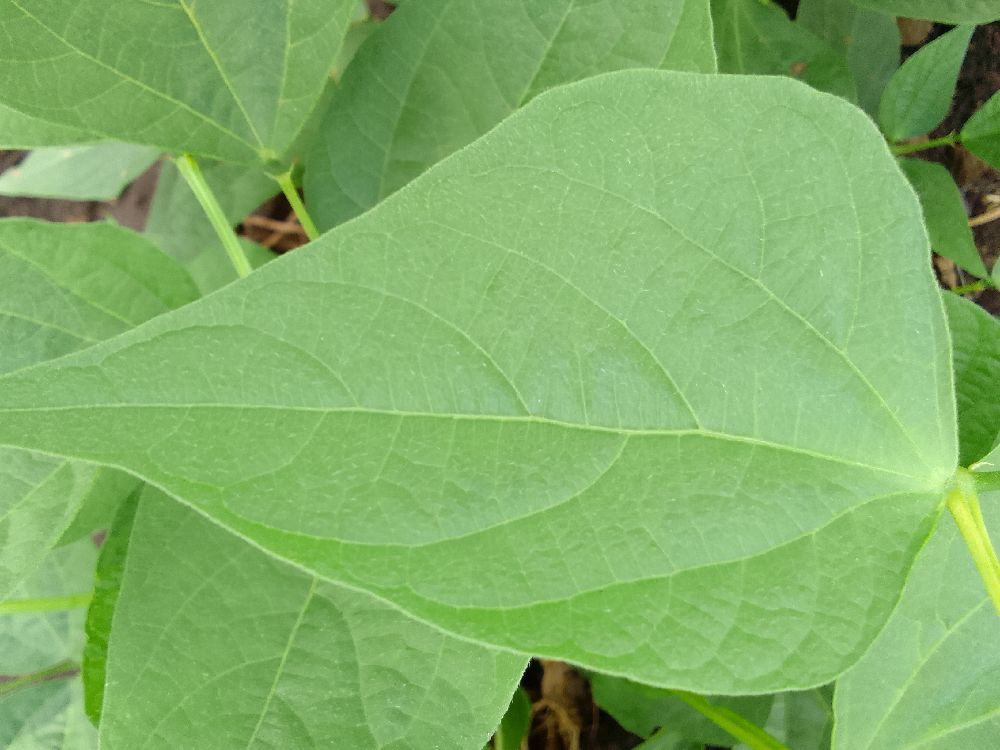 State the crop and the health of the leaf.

common bean, healthy
